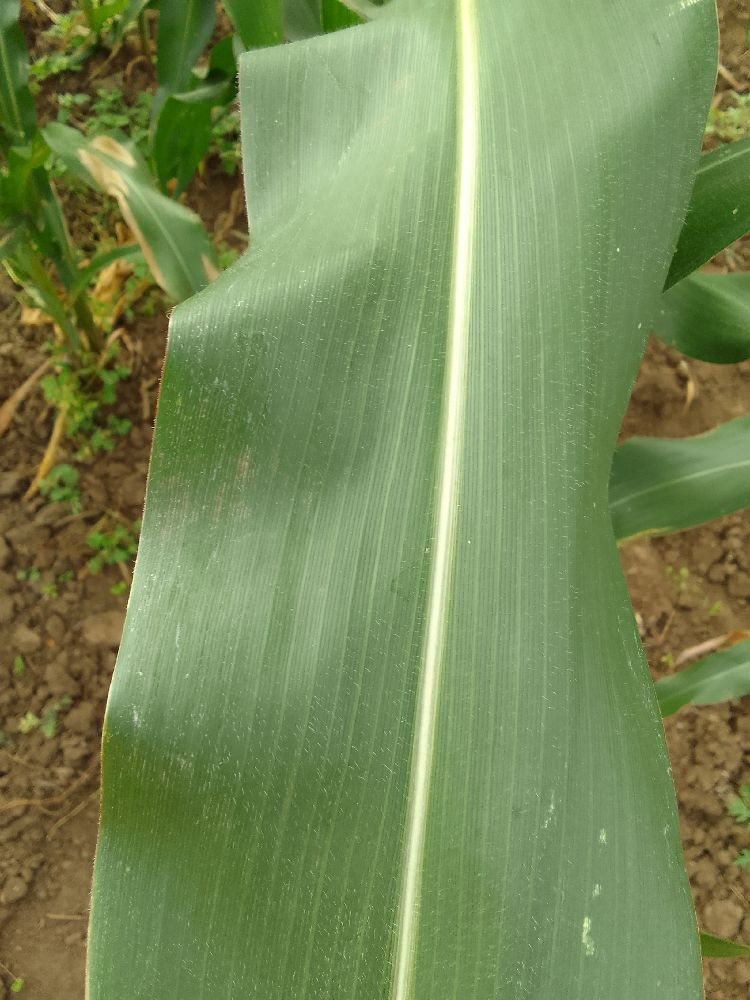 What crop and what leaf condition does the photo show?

maize, healthy
